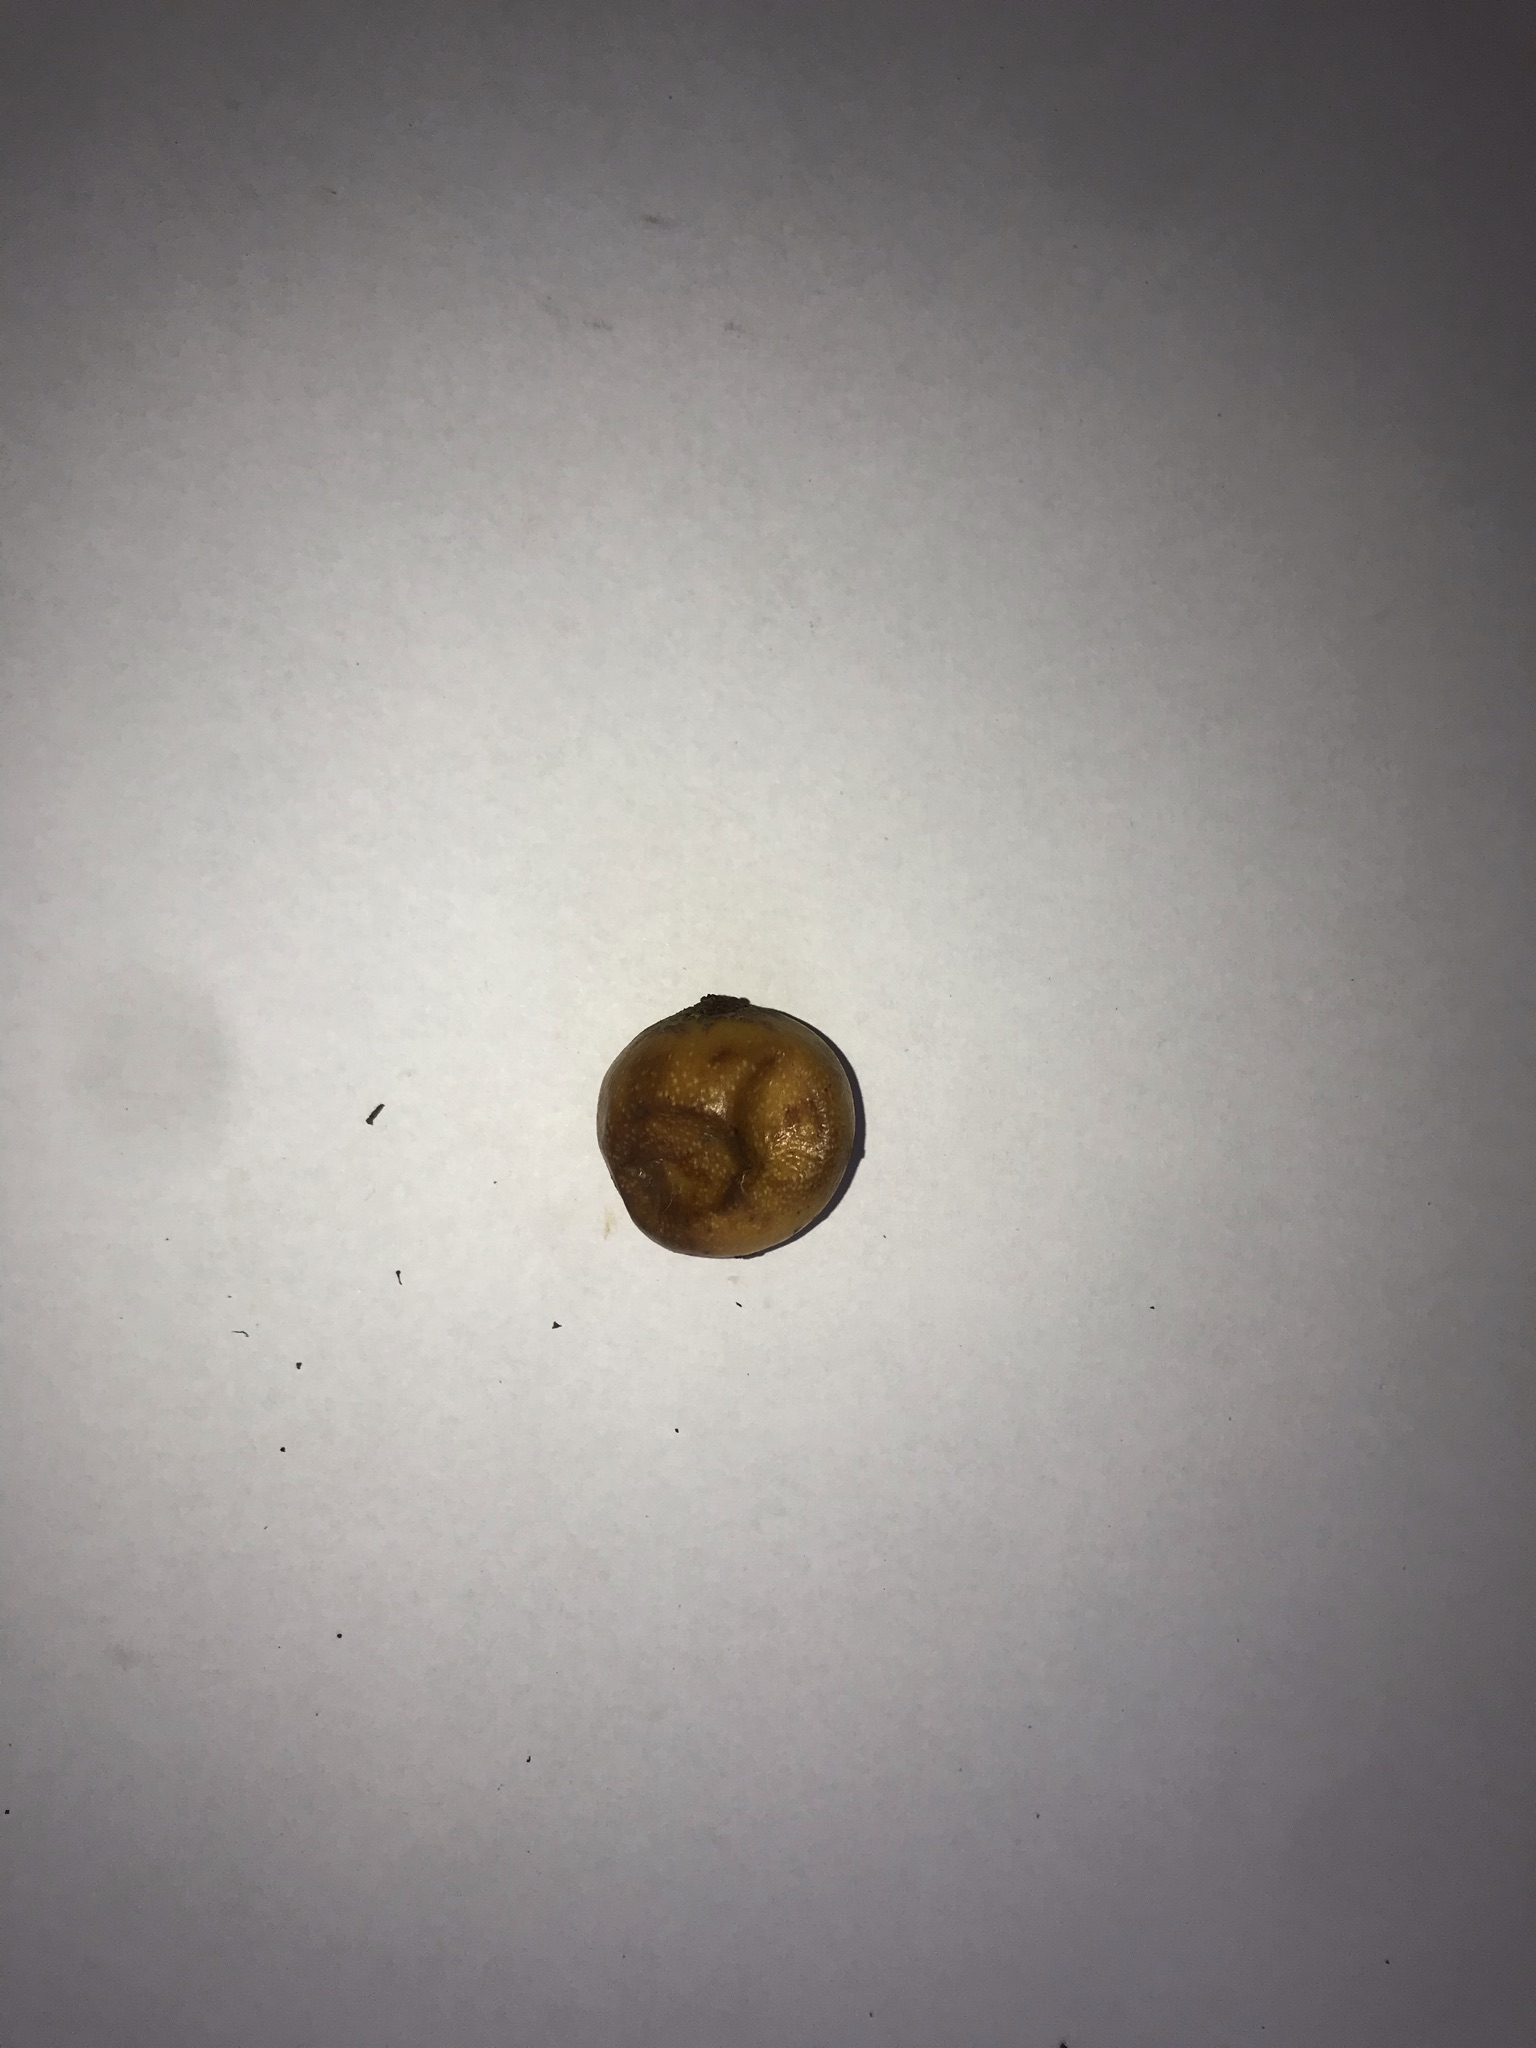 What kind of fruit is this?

abiu
